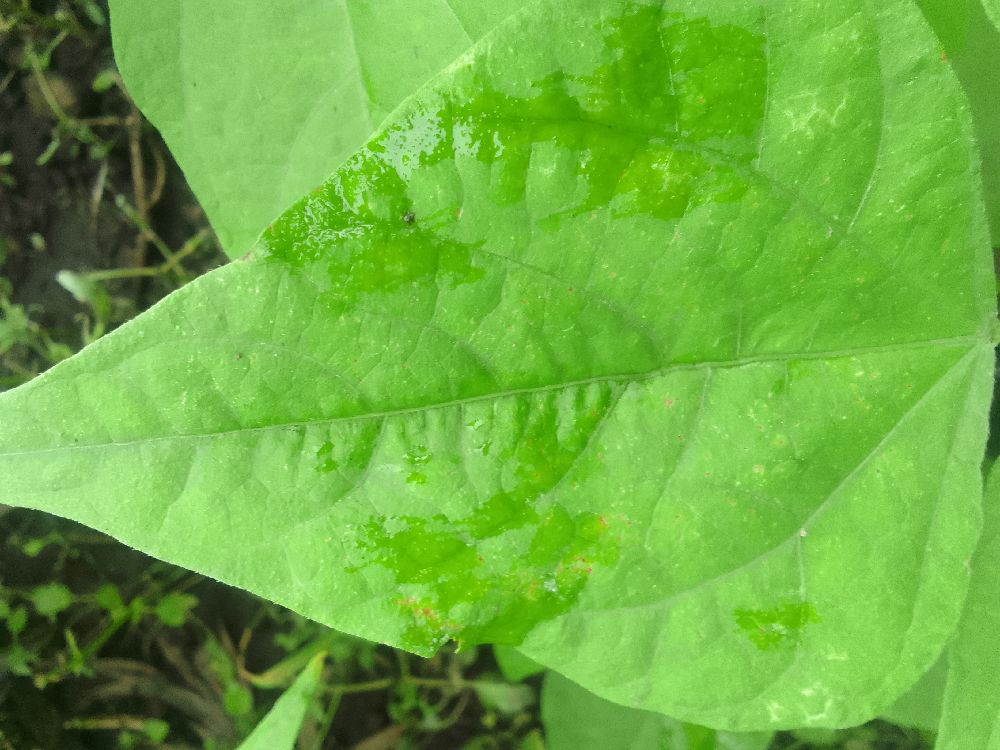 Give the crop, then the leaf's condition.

common bean, healthy
